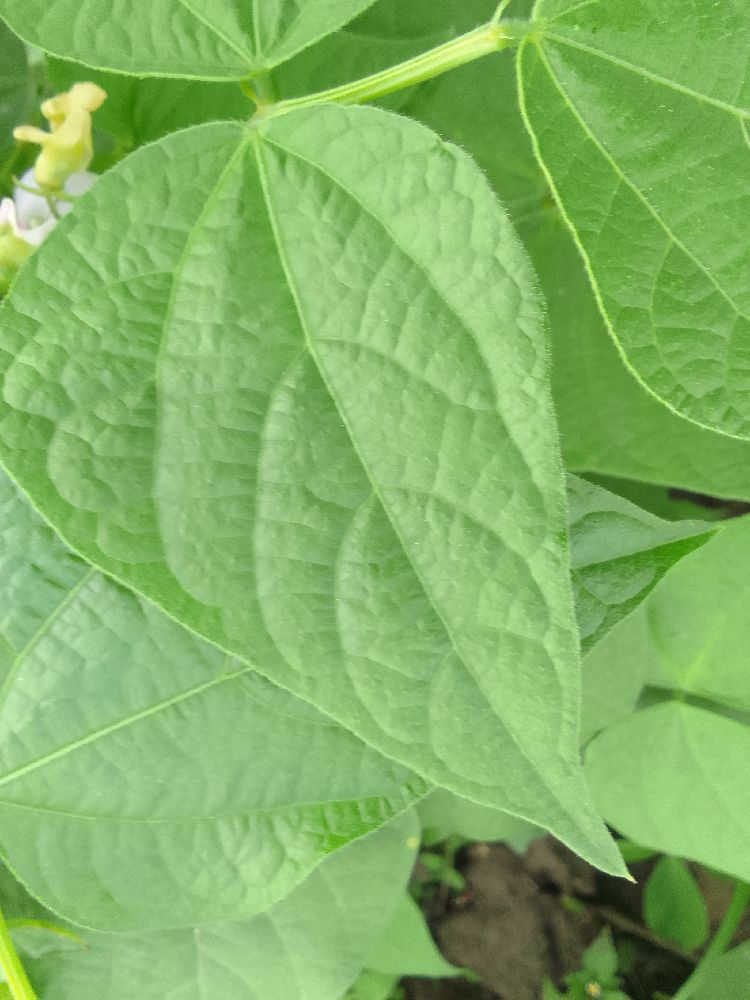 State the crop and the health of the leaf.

common bean, healthy
